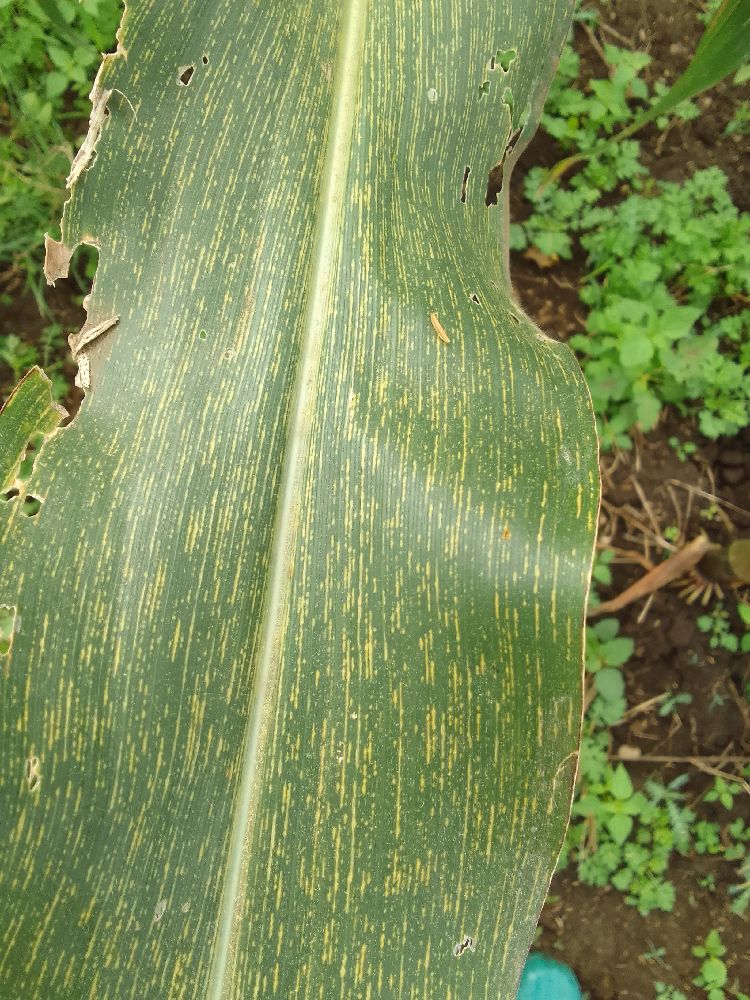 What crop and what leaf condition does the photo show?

maize, maize streak virus
